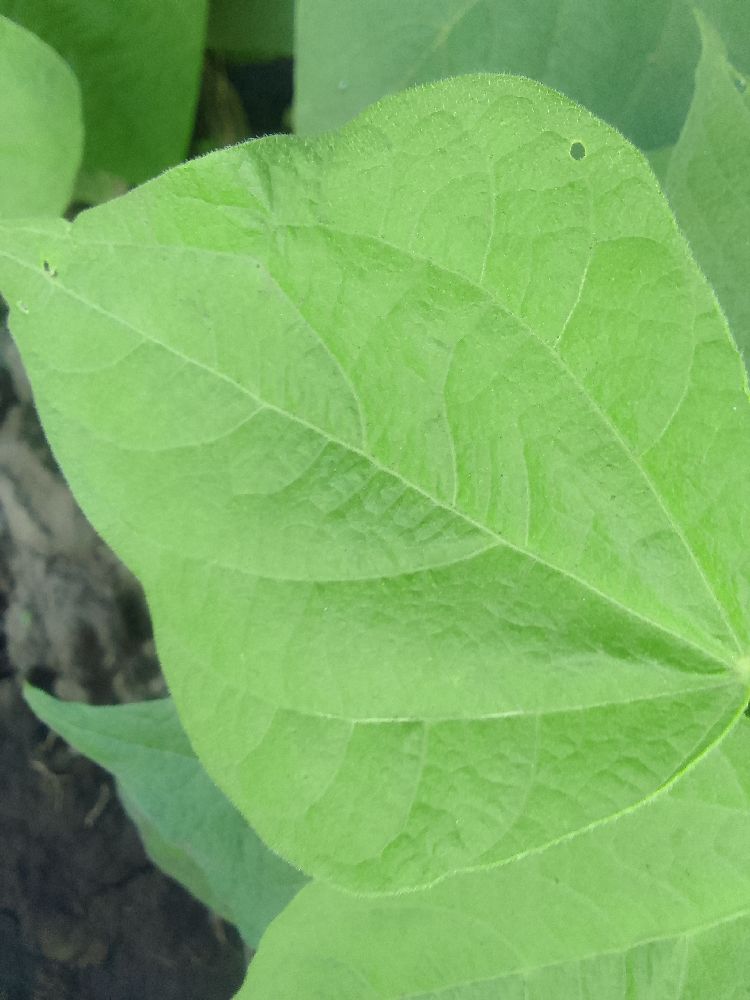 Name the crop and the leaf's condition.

common bean, healthy
